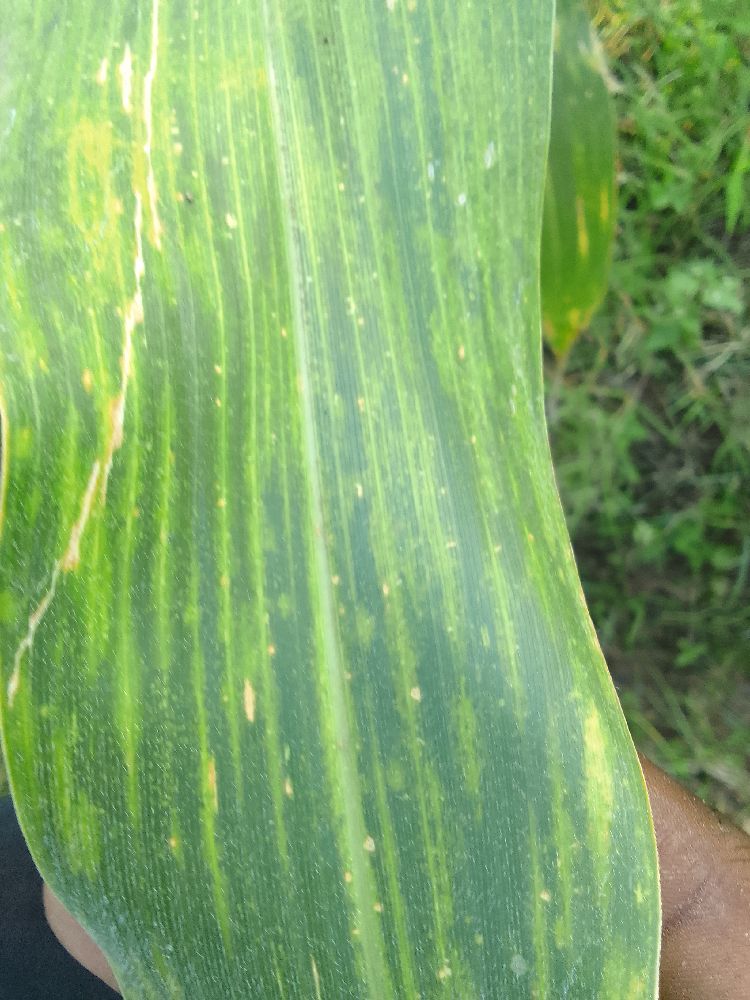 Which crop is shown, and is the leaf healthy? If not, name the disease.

maize, maize lethal necrosis
